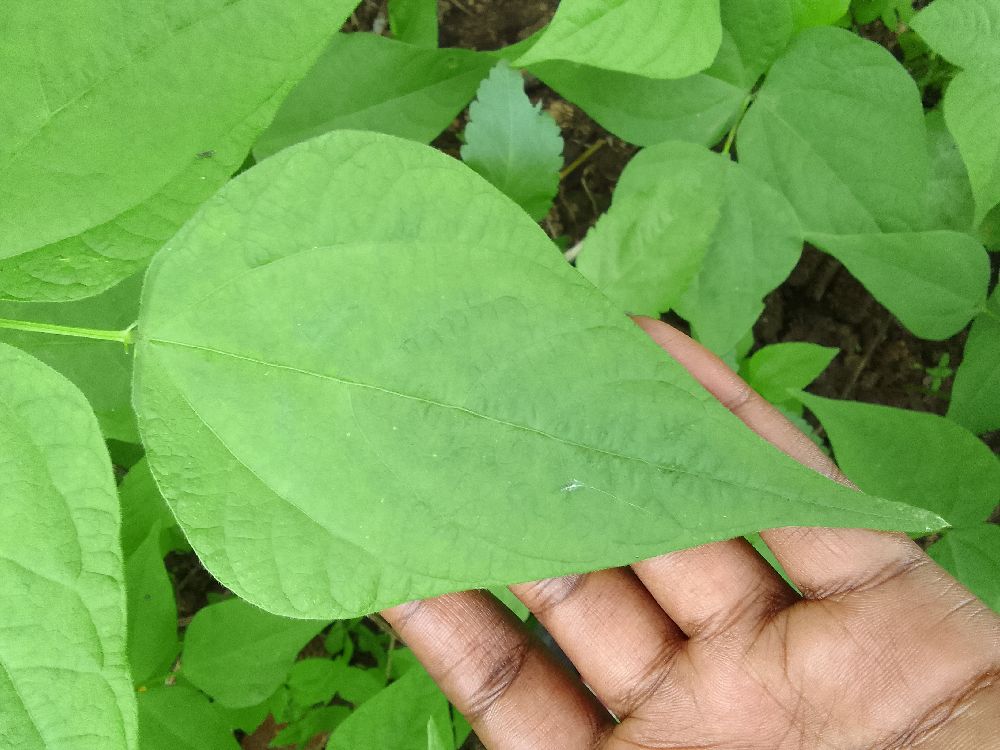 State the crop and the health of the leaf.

common bean, healthy
